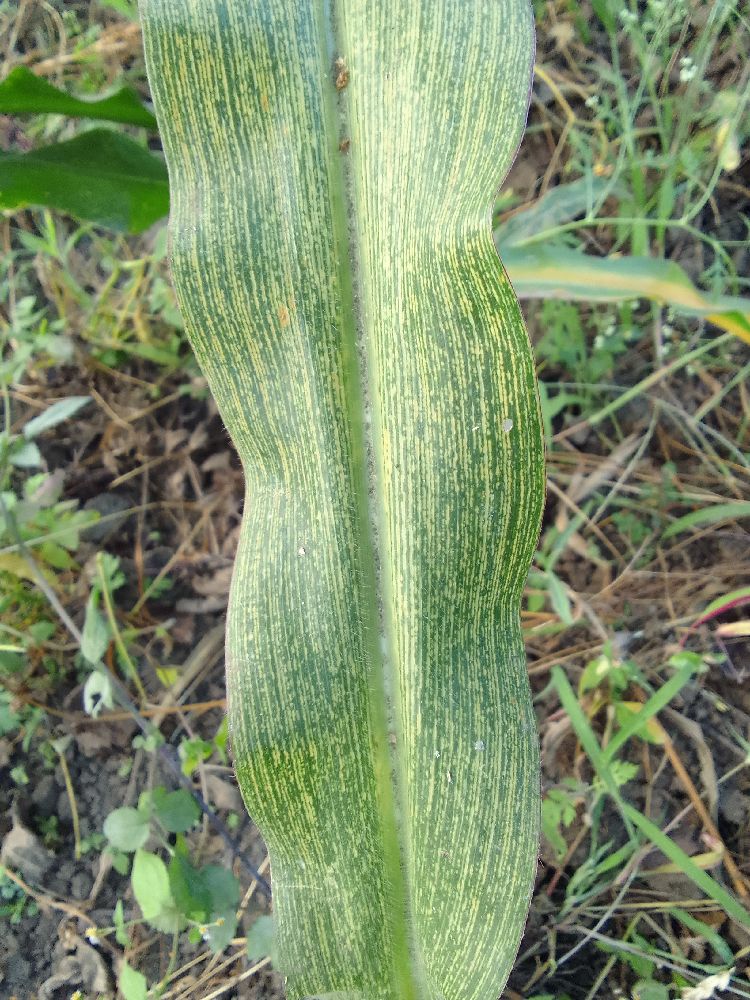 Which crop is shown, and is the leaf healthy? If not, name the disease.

maize, maize streak virus
